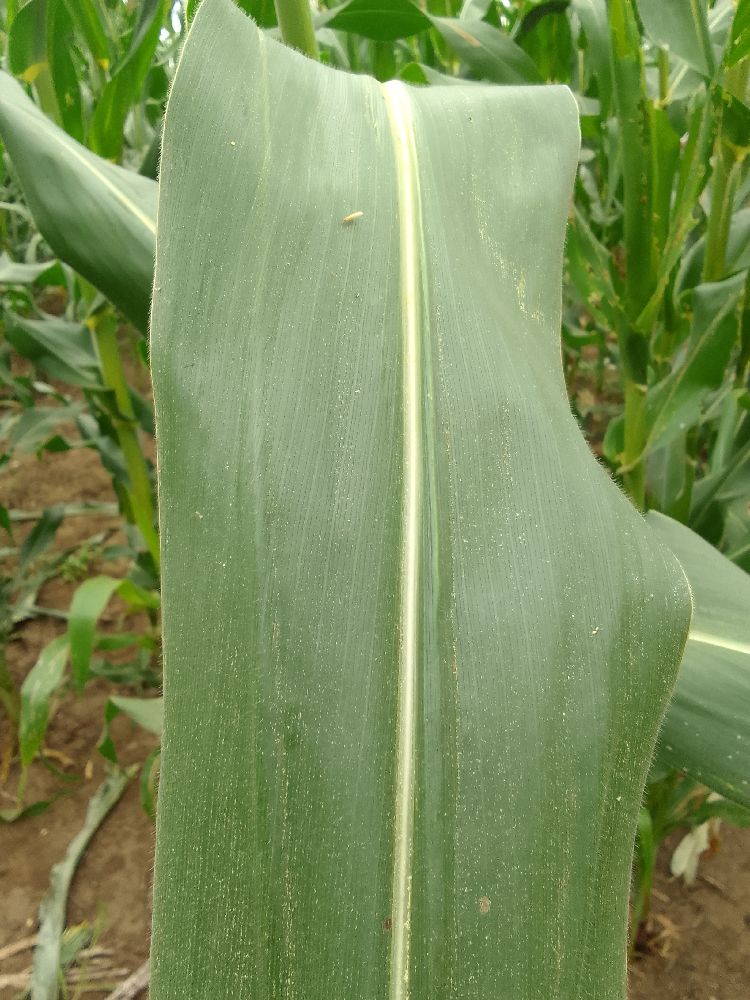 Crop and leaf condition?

maize, healthy
